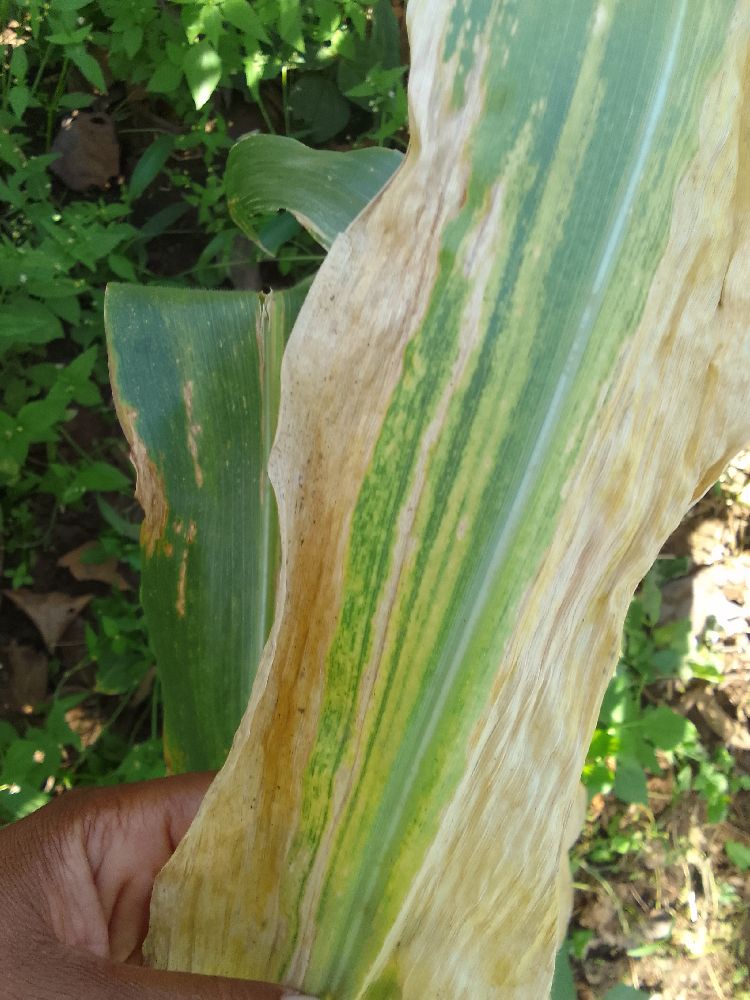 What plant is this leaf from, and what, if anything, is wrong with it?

maize, maize lethal necrosis
